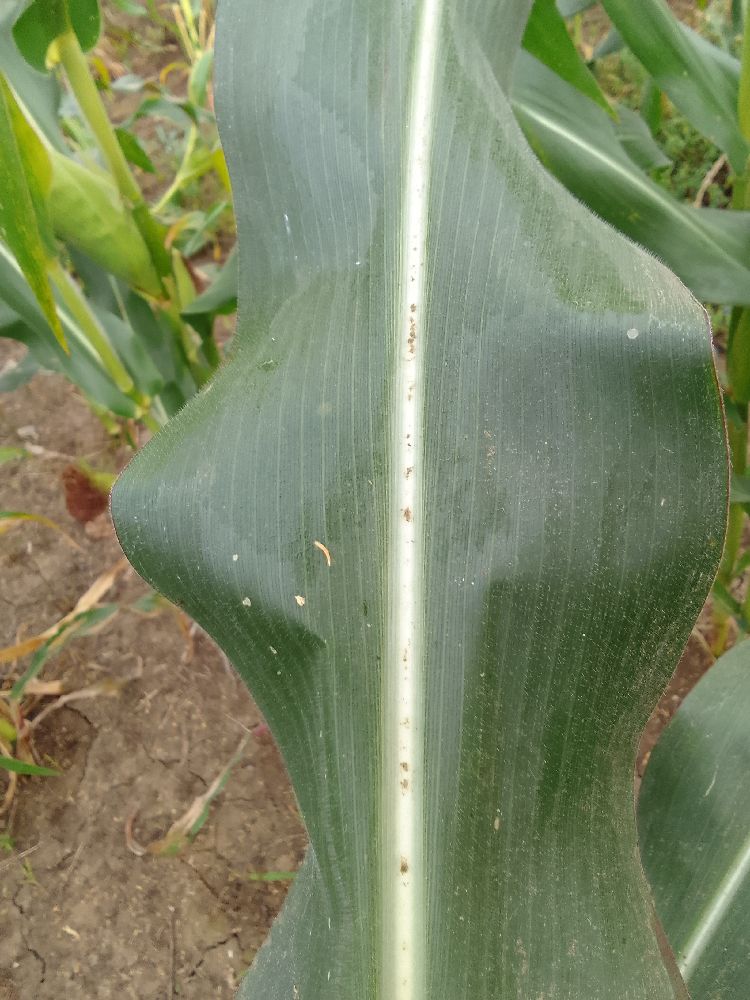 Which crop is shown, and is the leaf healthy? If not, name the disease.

maize, healthy
